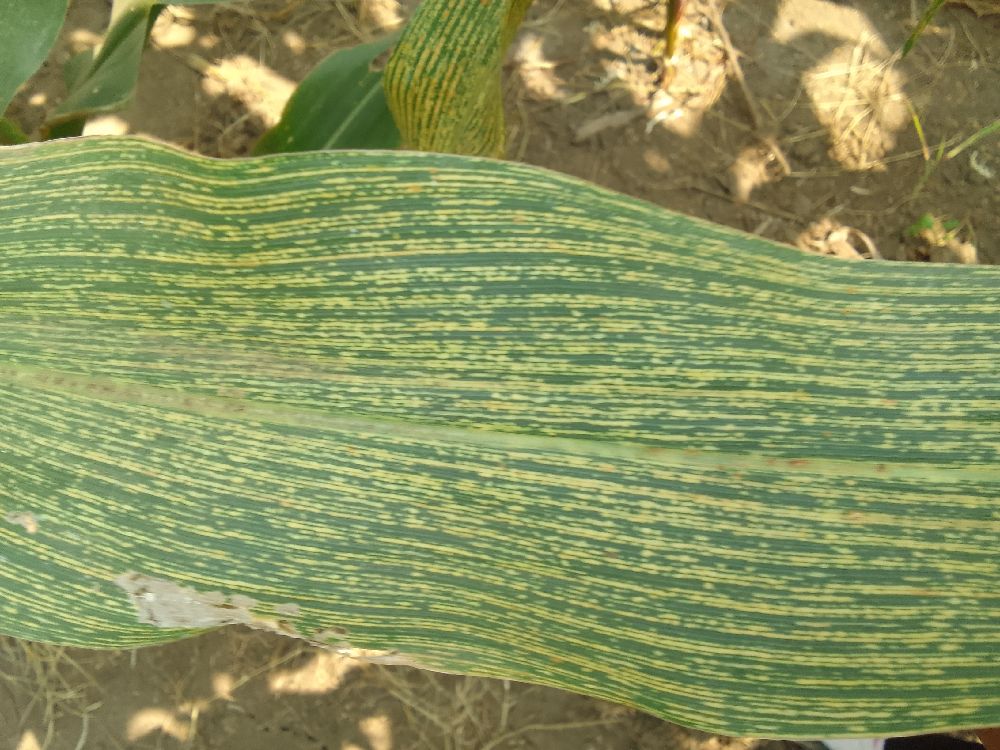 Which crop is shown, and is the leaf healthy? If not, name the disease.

maize, maize streak virus
